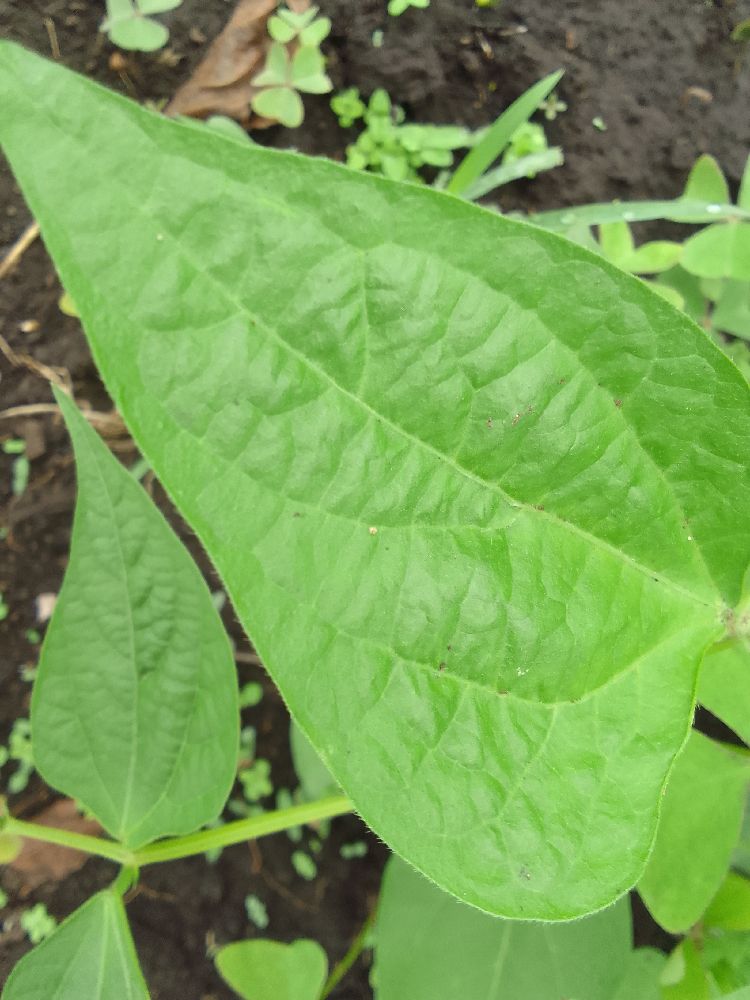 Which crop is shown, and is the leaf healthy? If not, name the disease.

common bean, healthy
